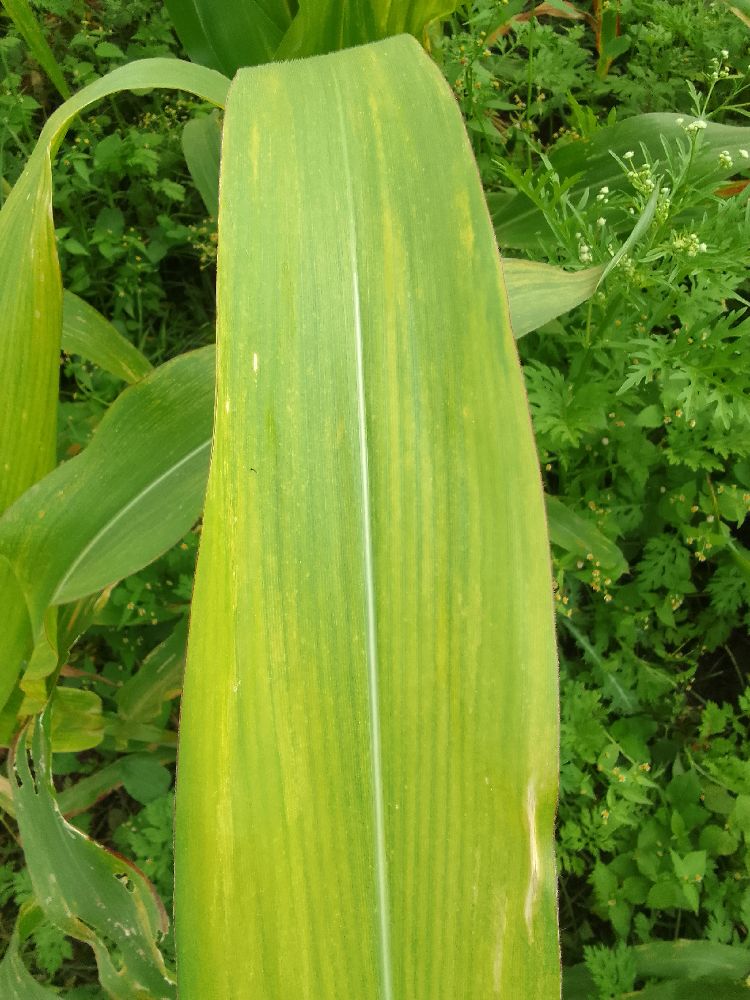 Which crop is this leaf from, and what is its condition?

maize, maize lethal necrosis
